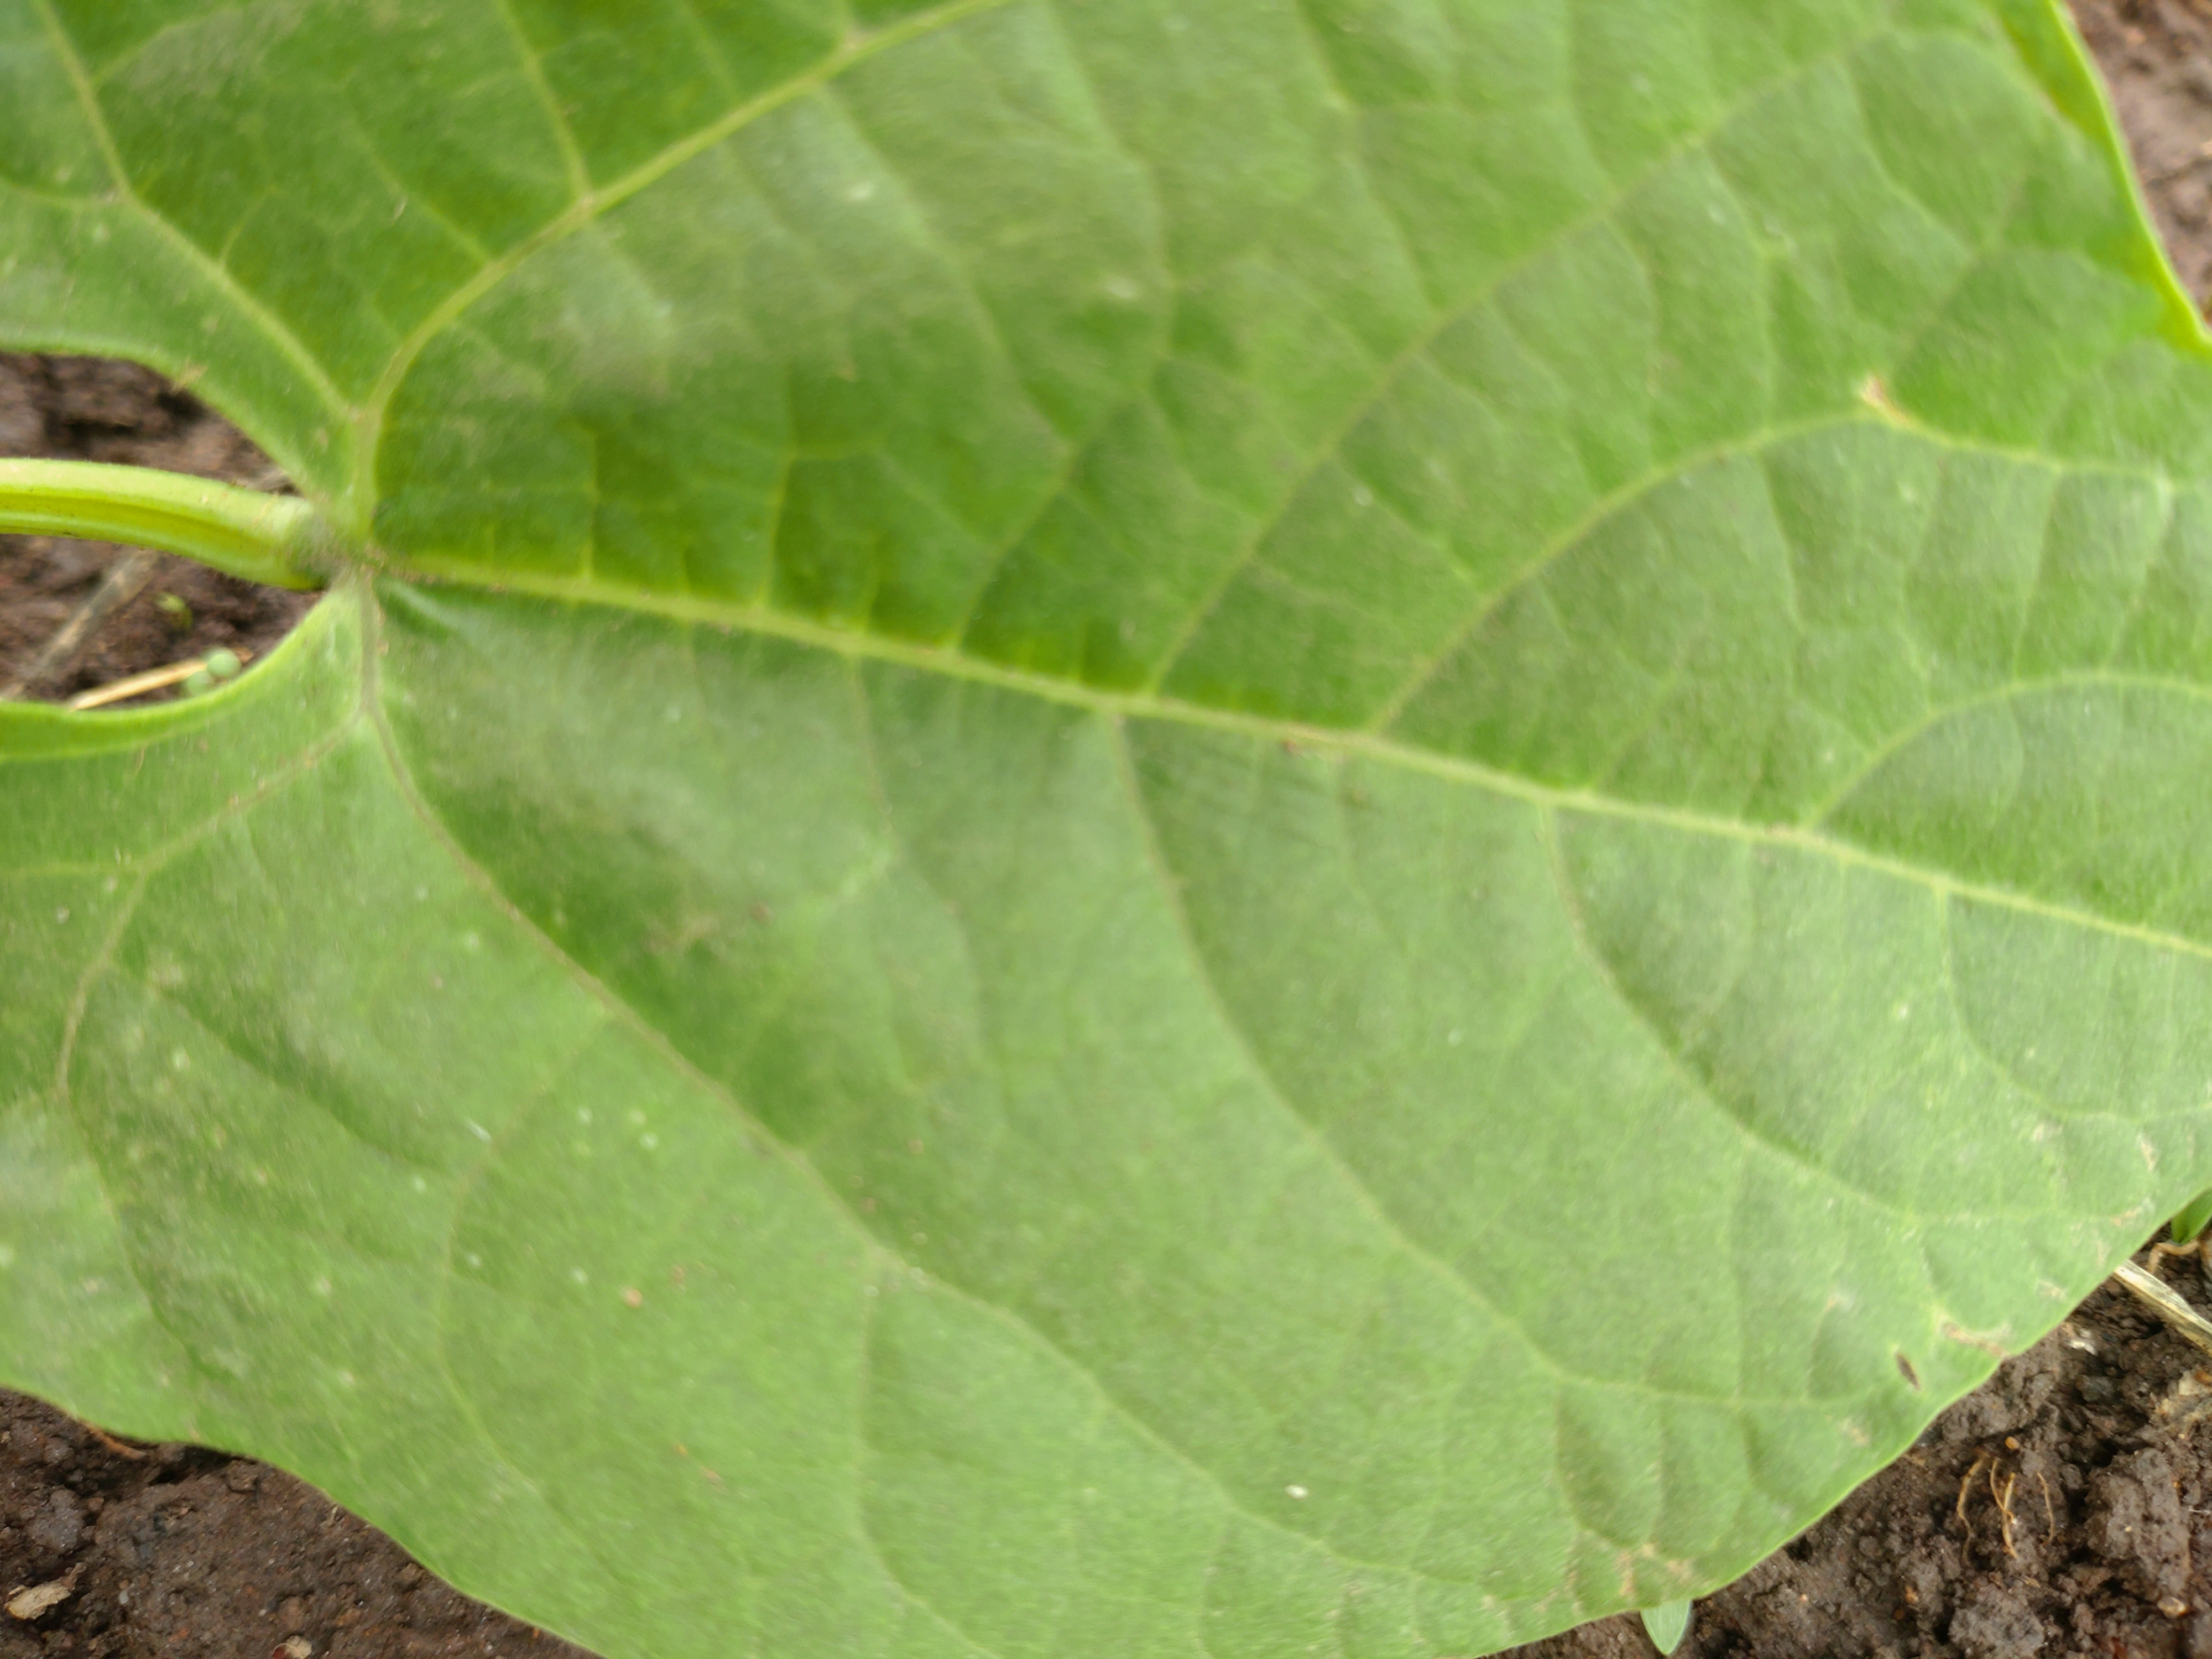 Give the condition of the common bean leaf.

healthy
